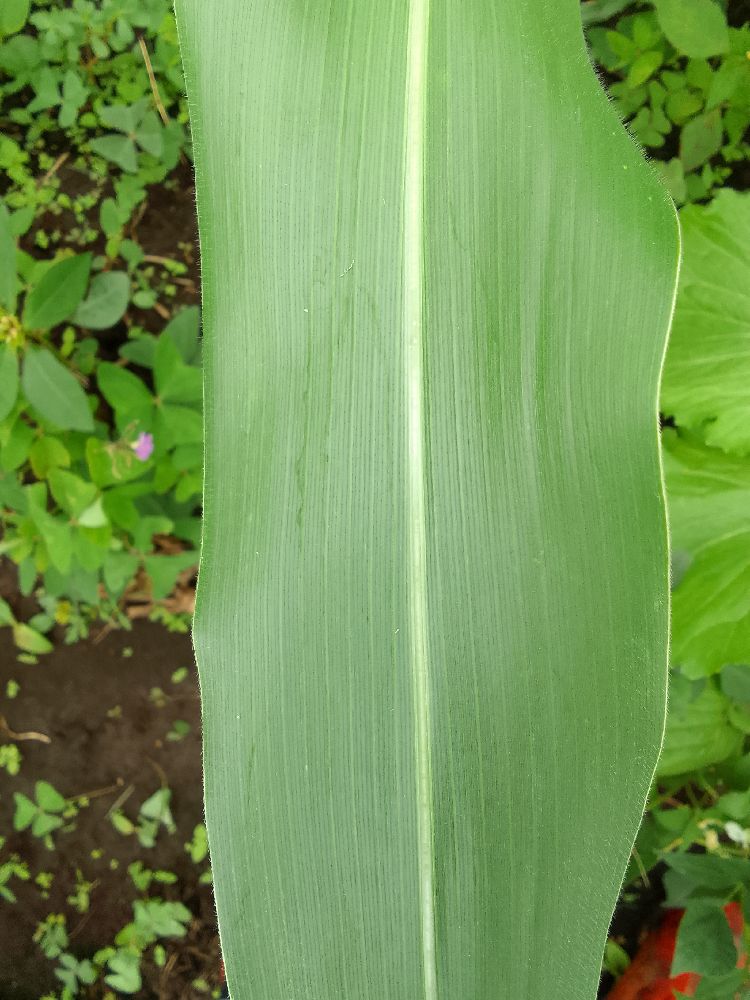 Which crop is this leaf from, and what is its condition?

maize, healthy
